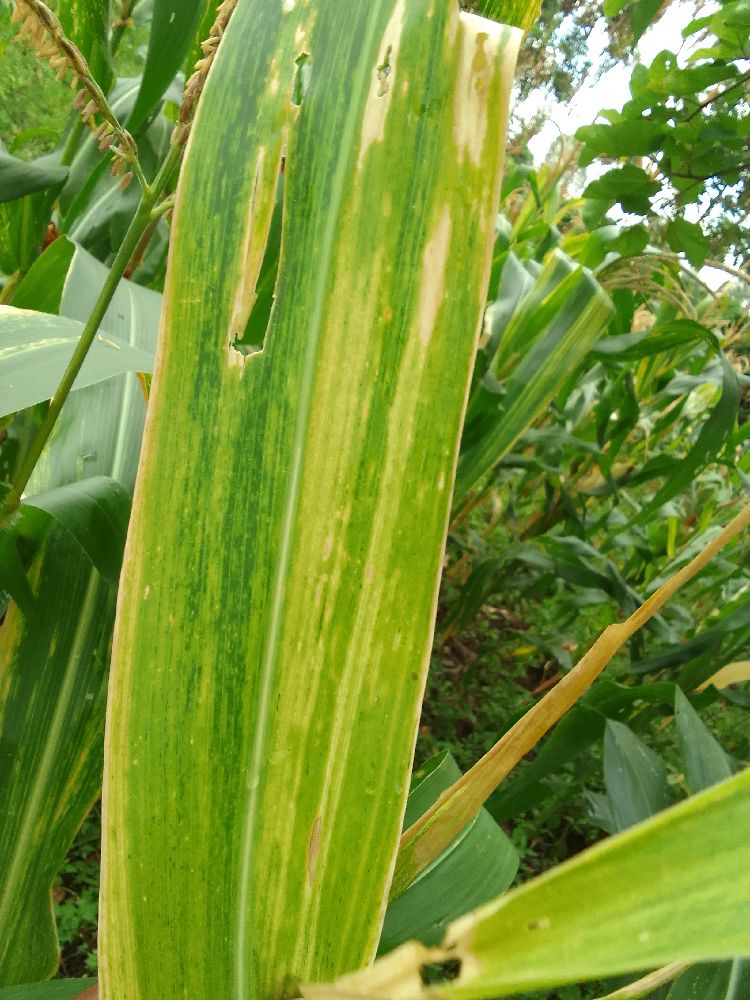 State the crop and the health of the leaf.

maize, maize lethal necrosis
